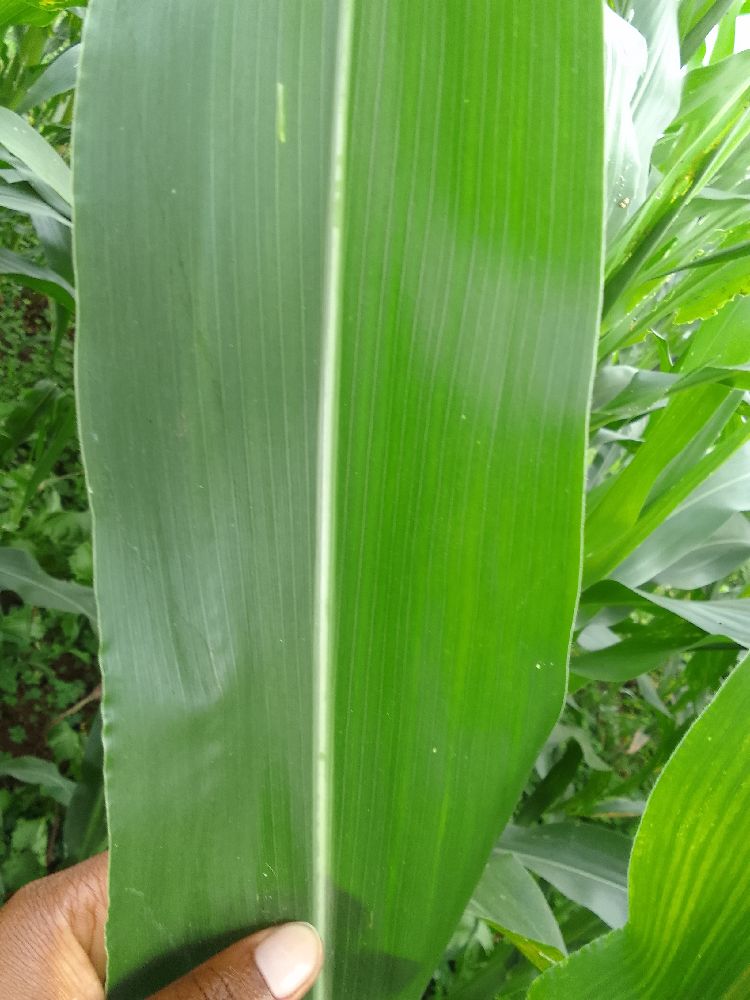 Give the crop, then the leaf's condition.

maize, healthy
